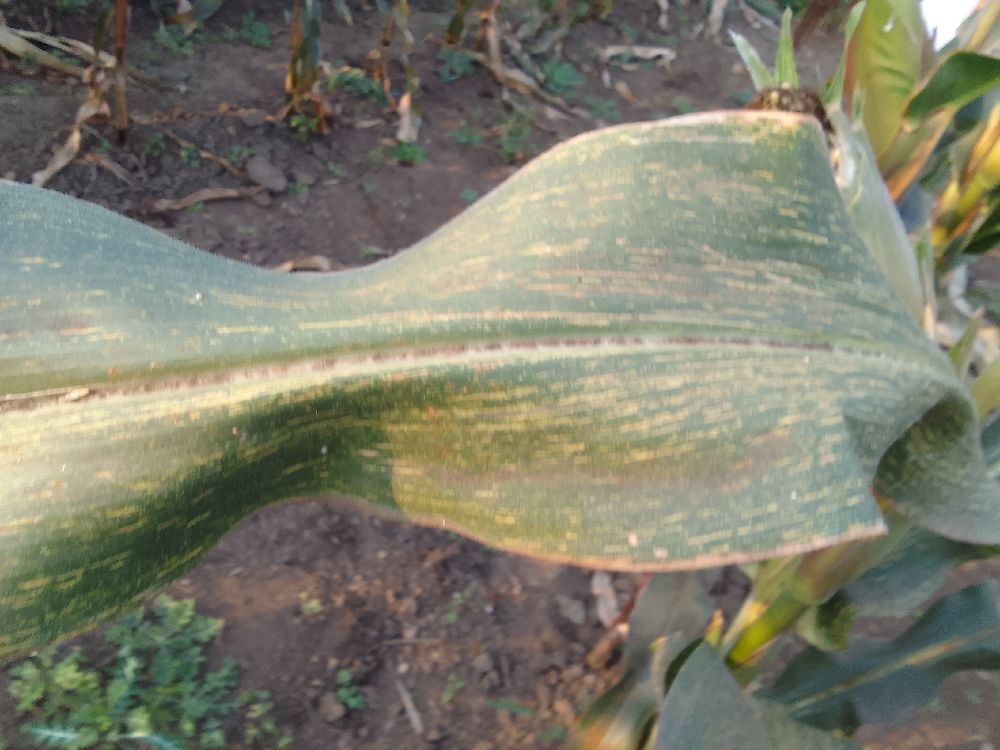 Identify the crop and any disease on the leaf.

maize, maize streak virus
